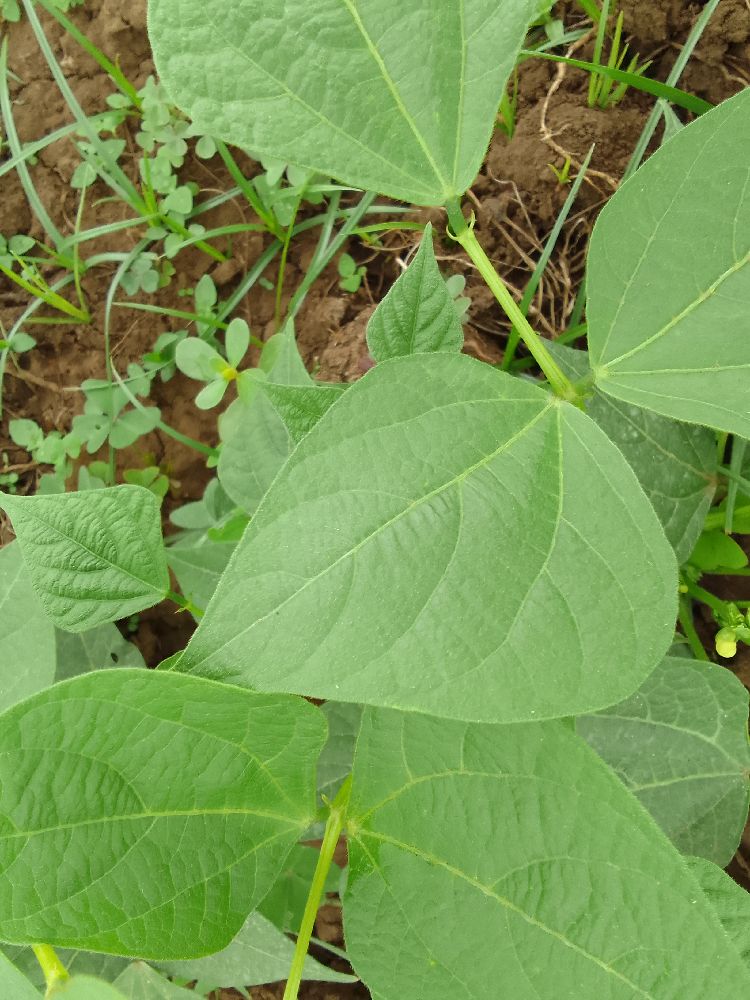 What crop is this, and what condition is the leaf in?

common bean, healthy
